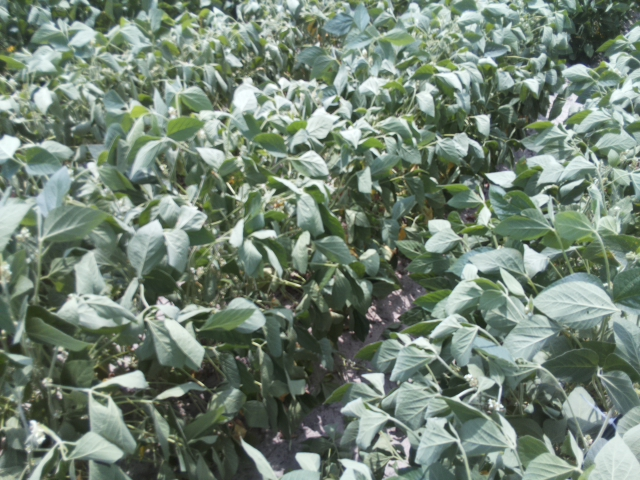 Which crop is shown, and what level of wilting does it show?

soybean, moderate turgor loss in upper canopy
